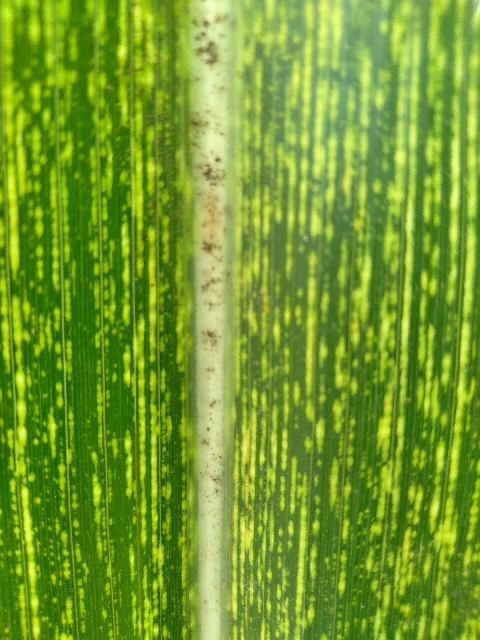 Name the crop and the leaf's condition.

maize, maize streak virus
